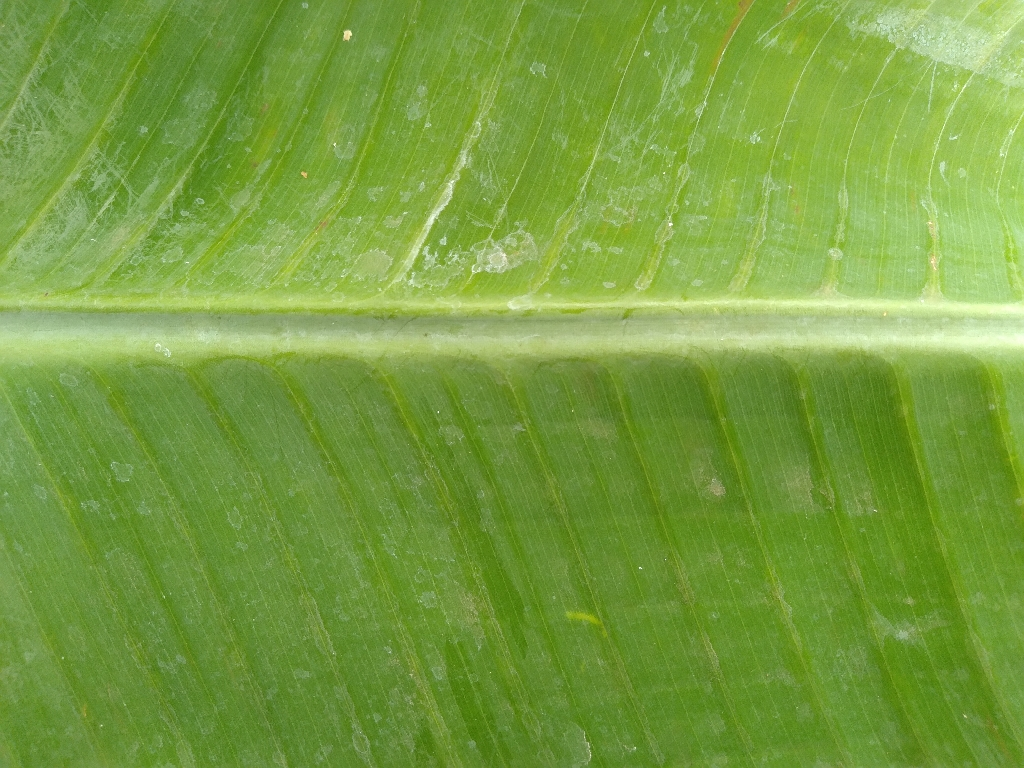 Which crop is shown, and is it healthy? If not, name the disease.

banana, healthy
